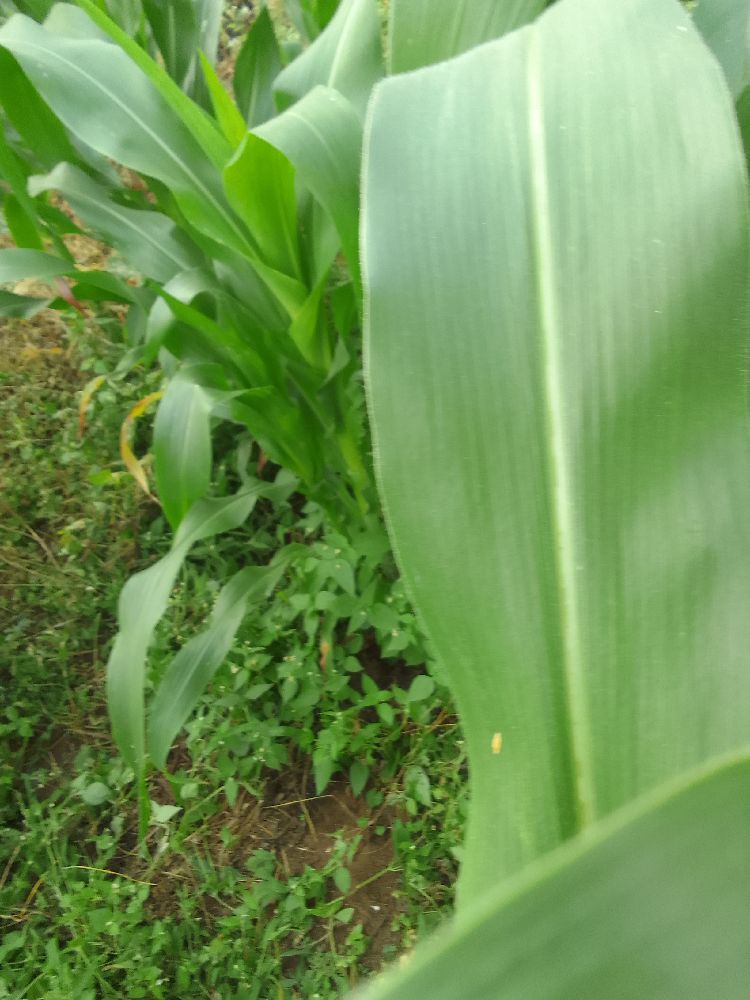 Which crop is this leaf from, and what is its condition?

maize, healthy
